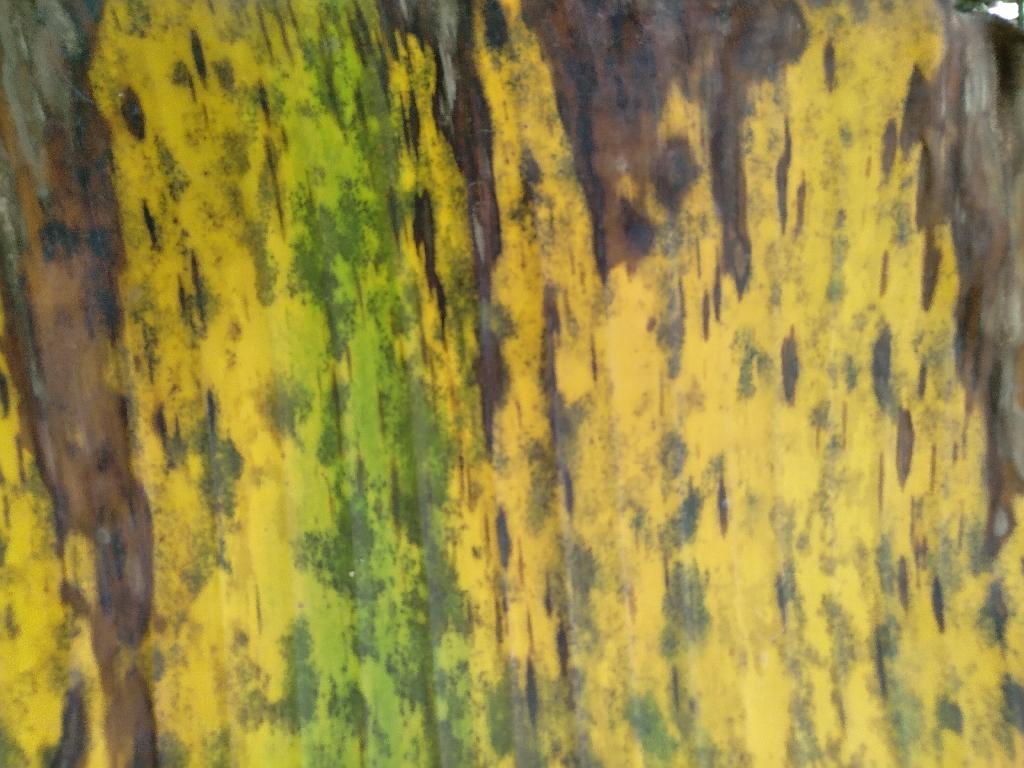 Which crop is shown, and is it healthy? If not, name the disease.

banana, black sigatoka
